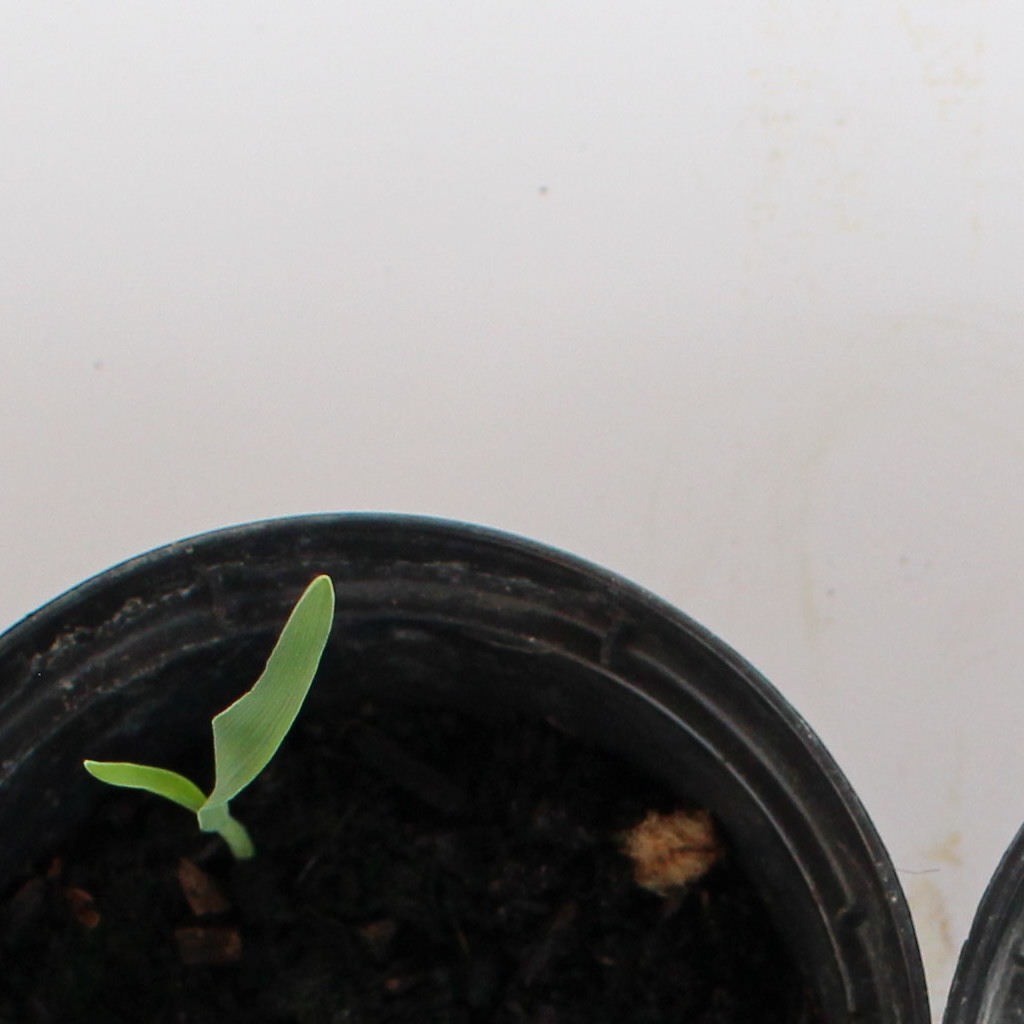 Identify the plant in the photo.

Avena sterilis
